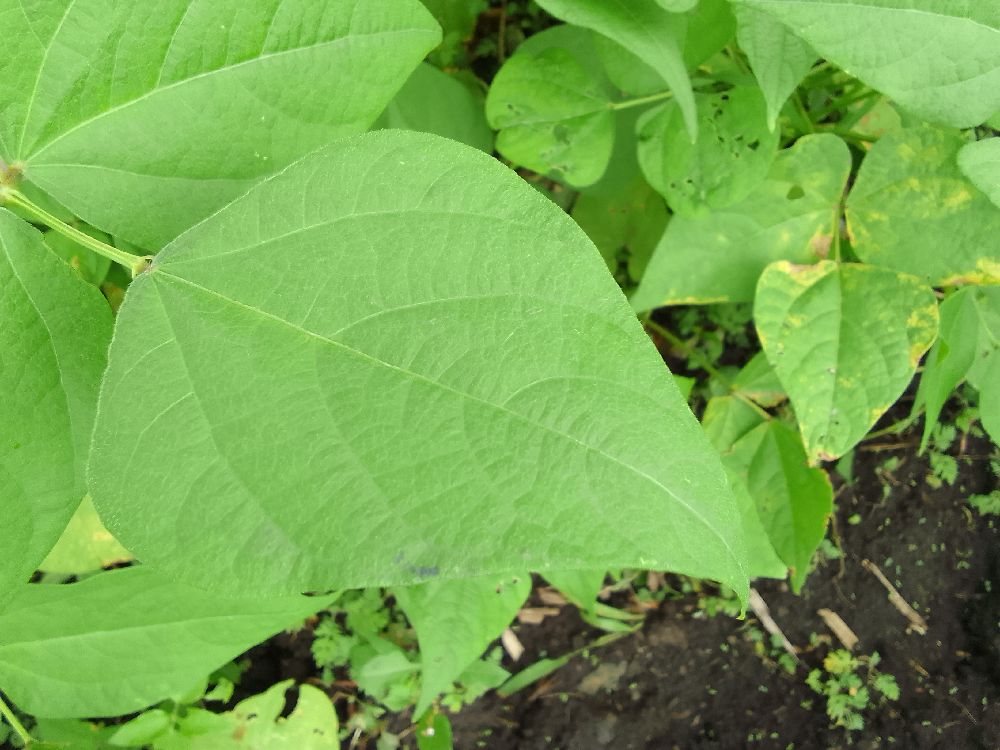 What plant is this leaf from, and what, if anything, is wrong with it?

common bean, healthy
